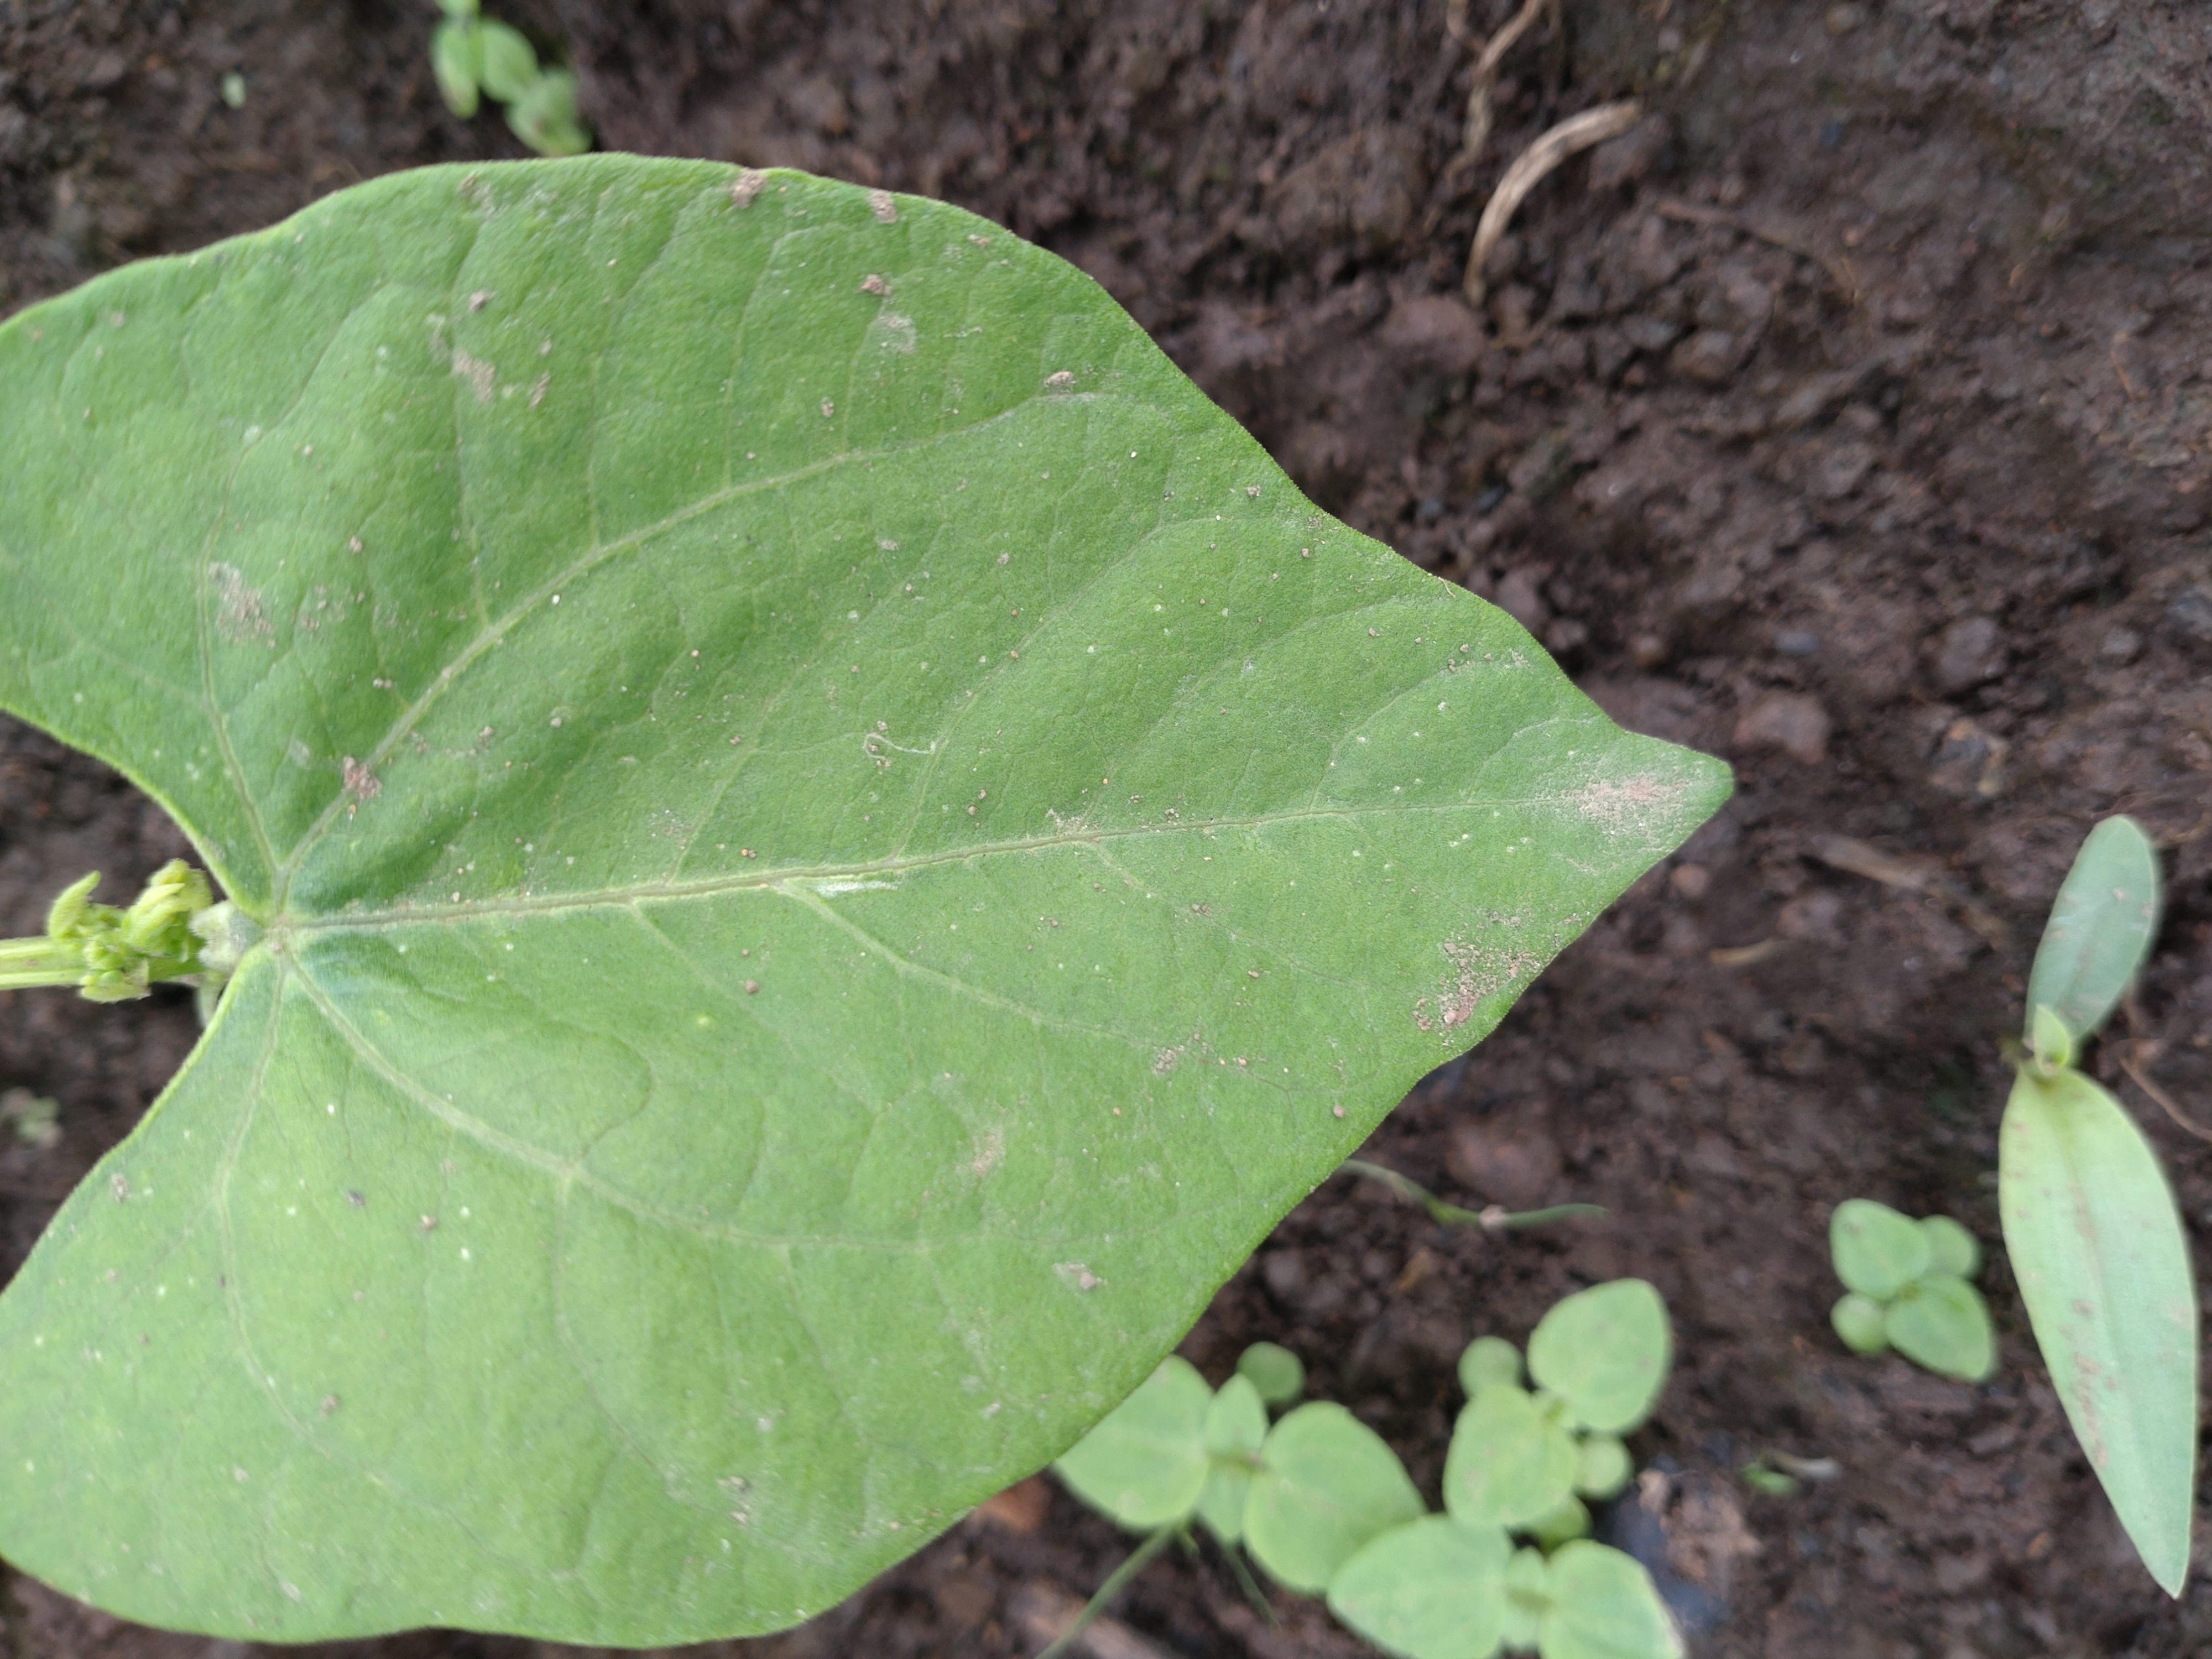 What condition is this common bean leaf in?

healthy
